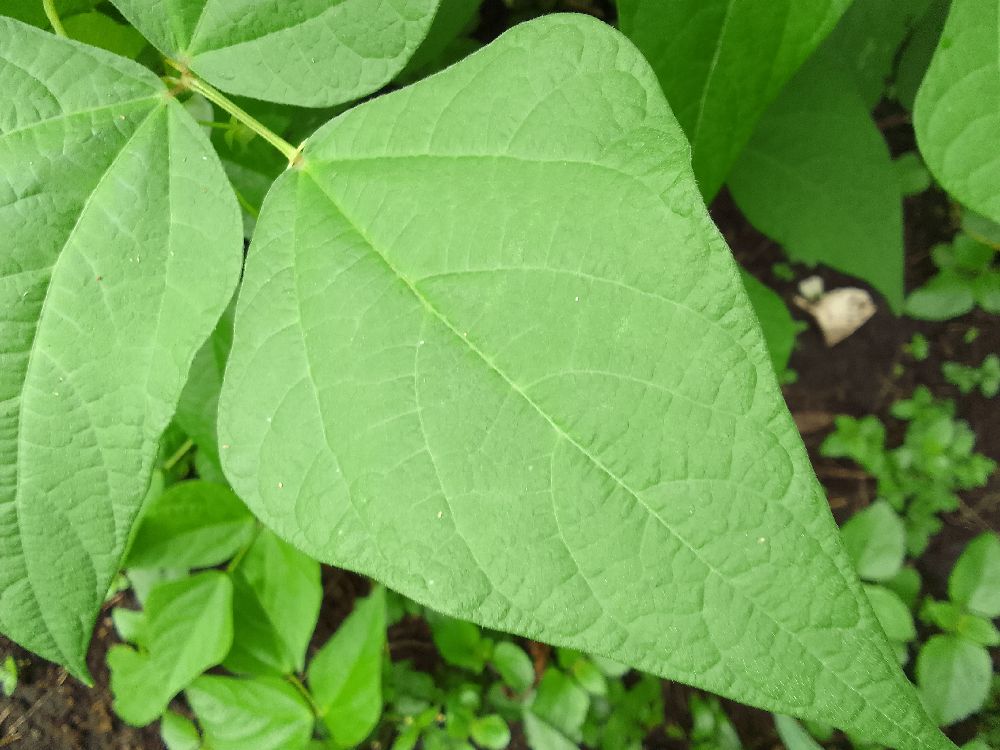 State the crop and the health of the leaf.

common bean, healthy
